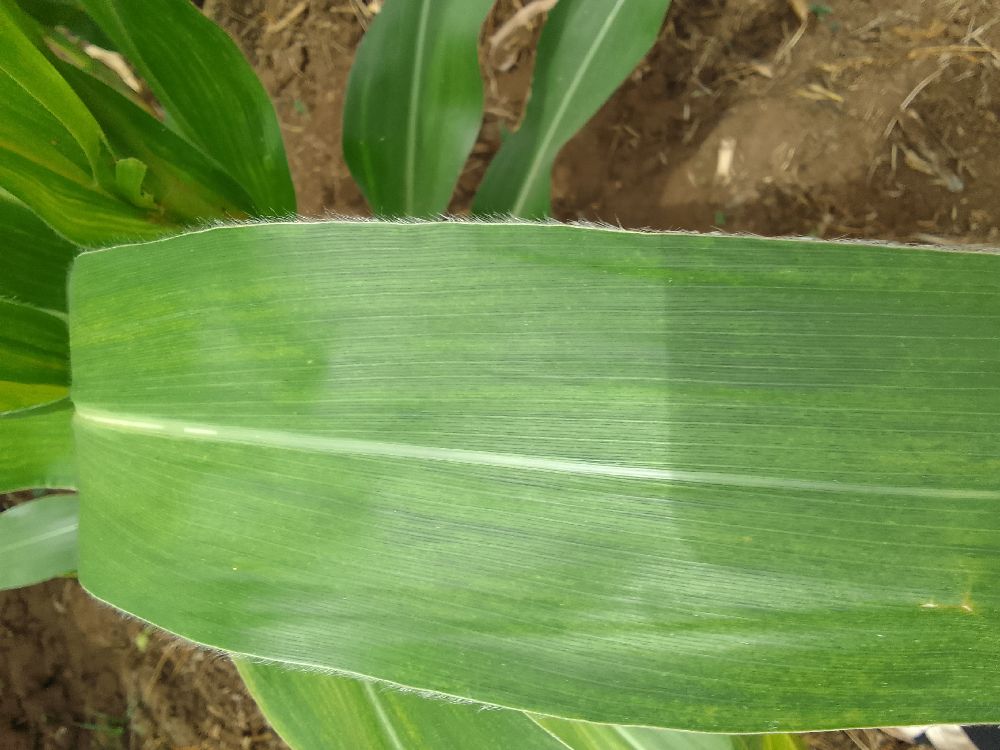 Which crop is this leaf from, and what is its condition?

maize, maize lethal necrosis
